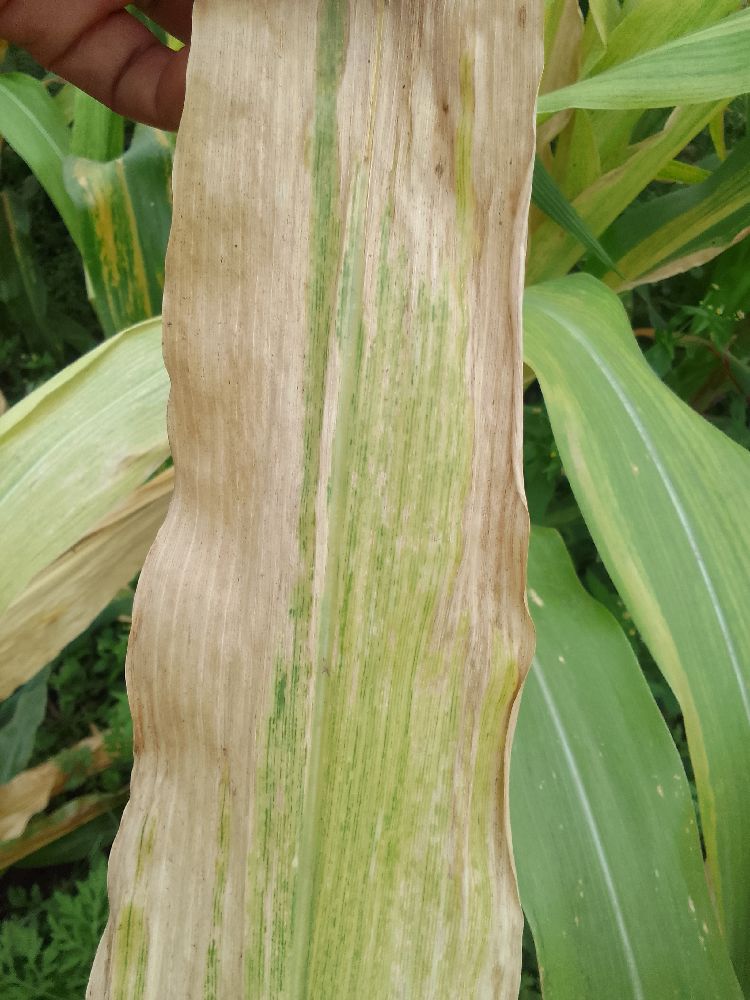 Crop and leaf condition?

maize, maize lethal necrosis
